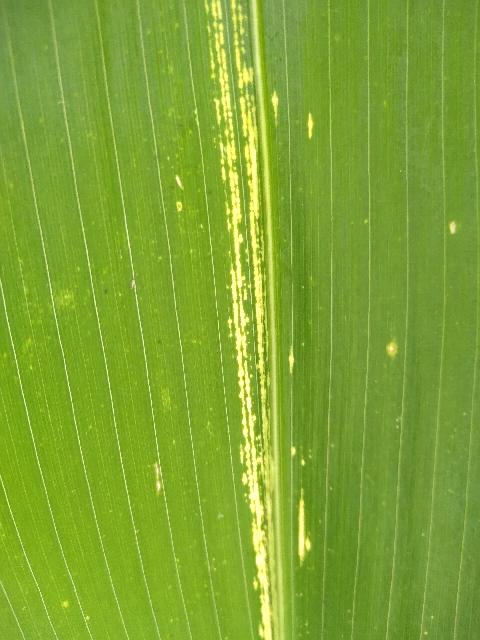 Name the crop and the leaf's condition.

maize, maize streak virus
